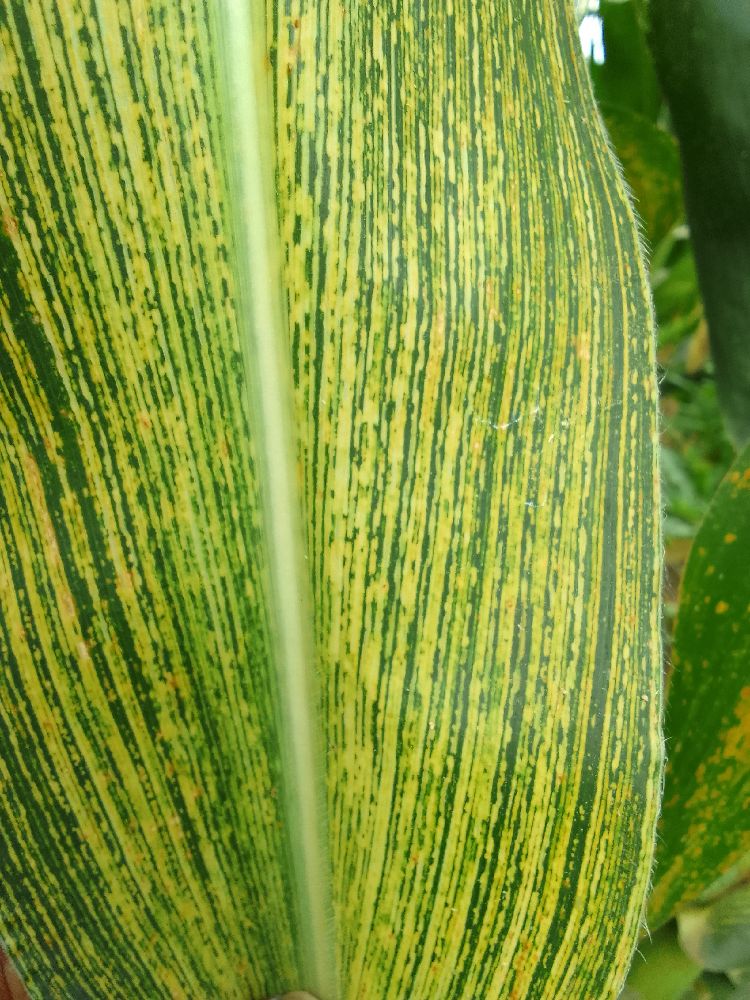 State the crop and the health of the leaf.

maize, maize streak virus
